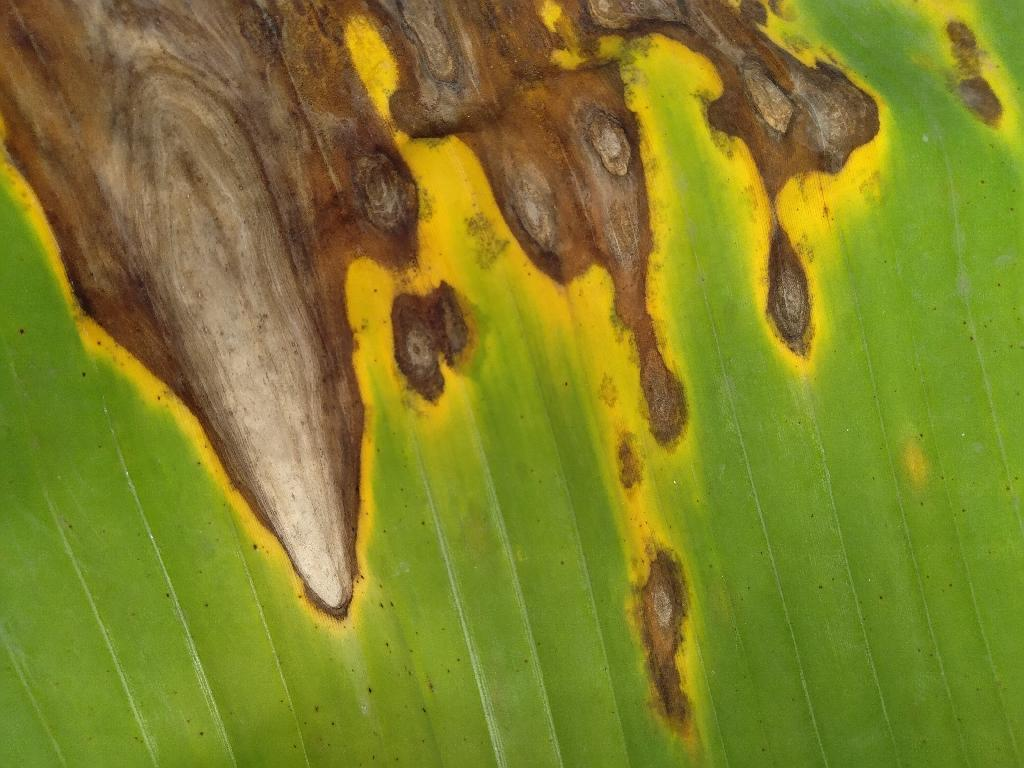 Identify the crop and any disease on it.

banana, black sigatoka
